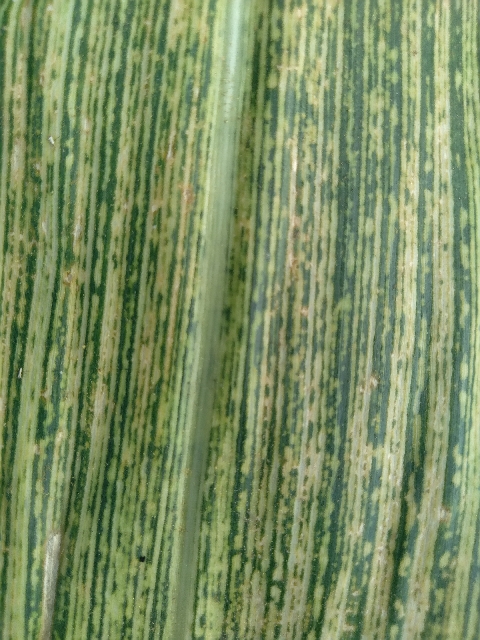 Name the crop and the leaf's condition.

maize, maize streak virus
